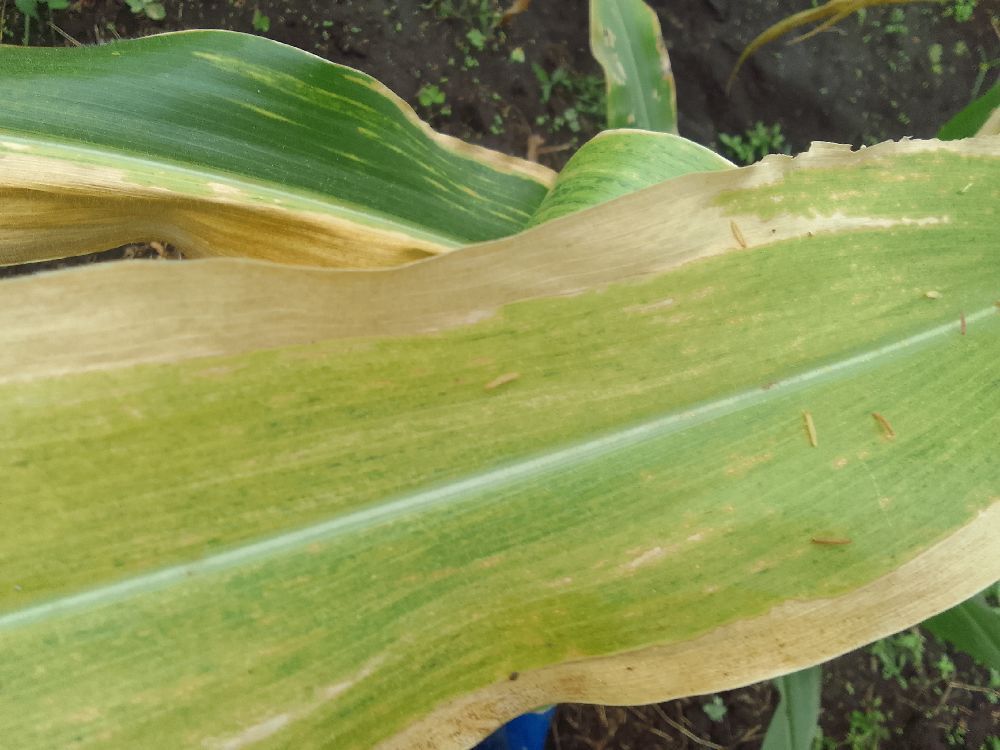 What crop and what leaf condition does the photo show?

maize, maize lethal necrosis
